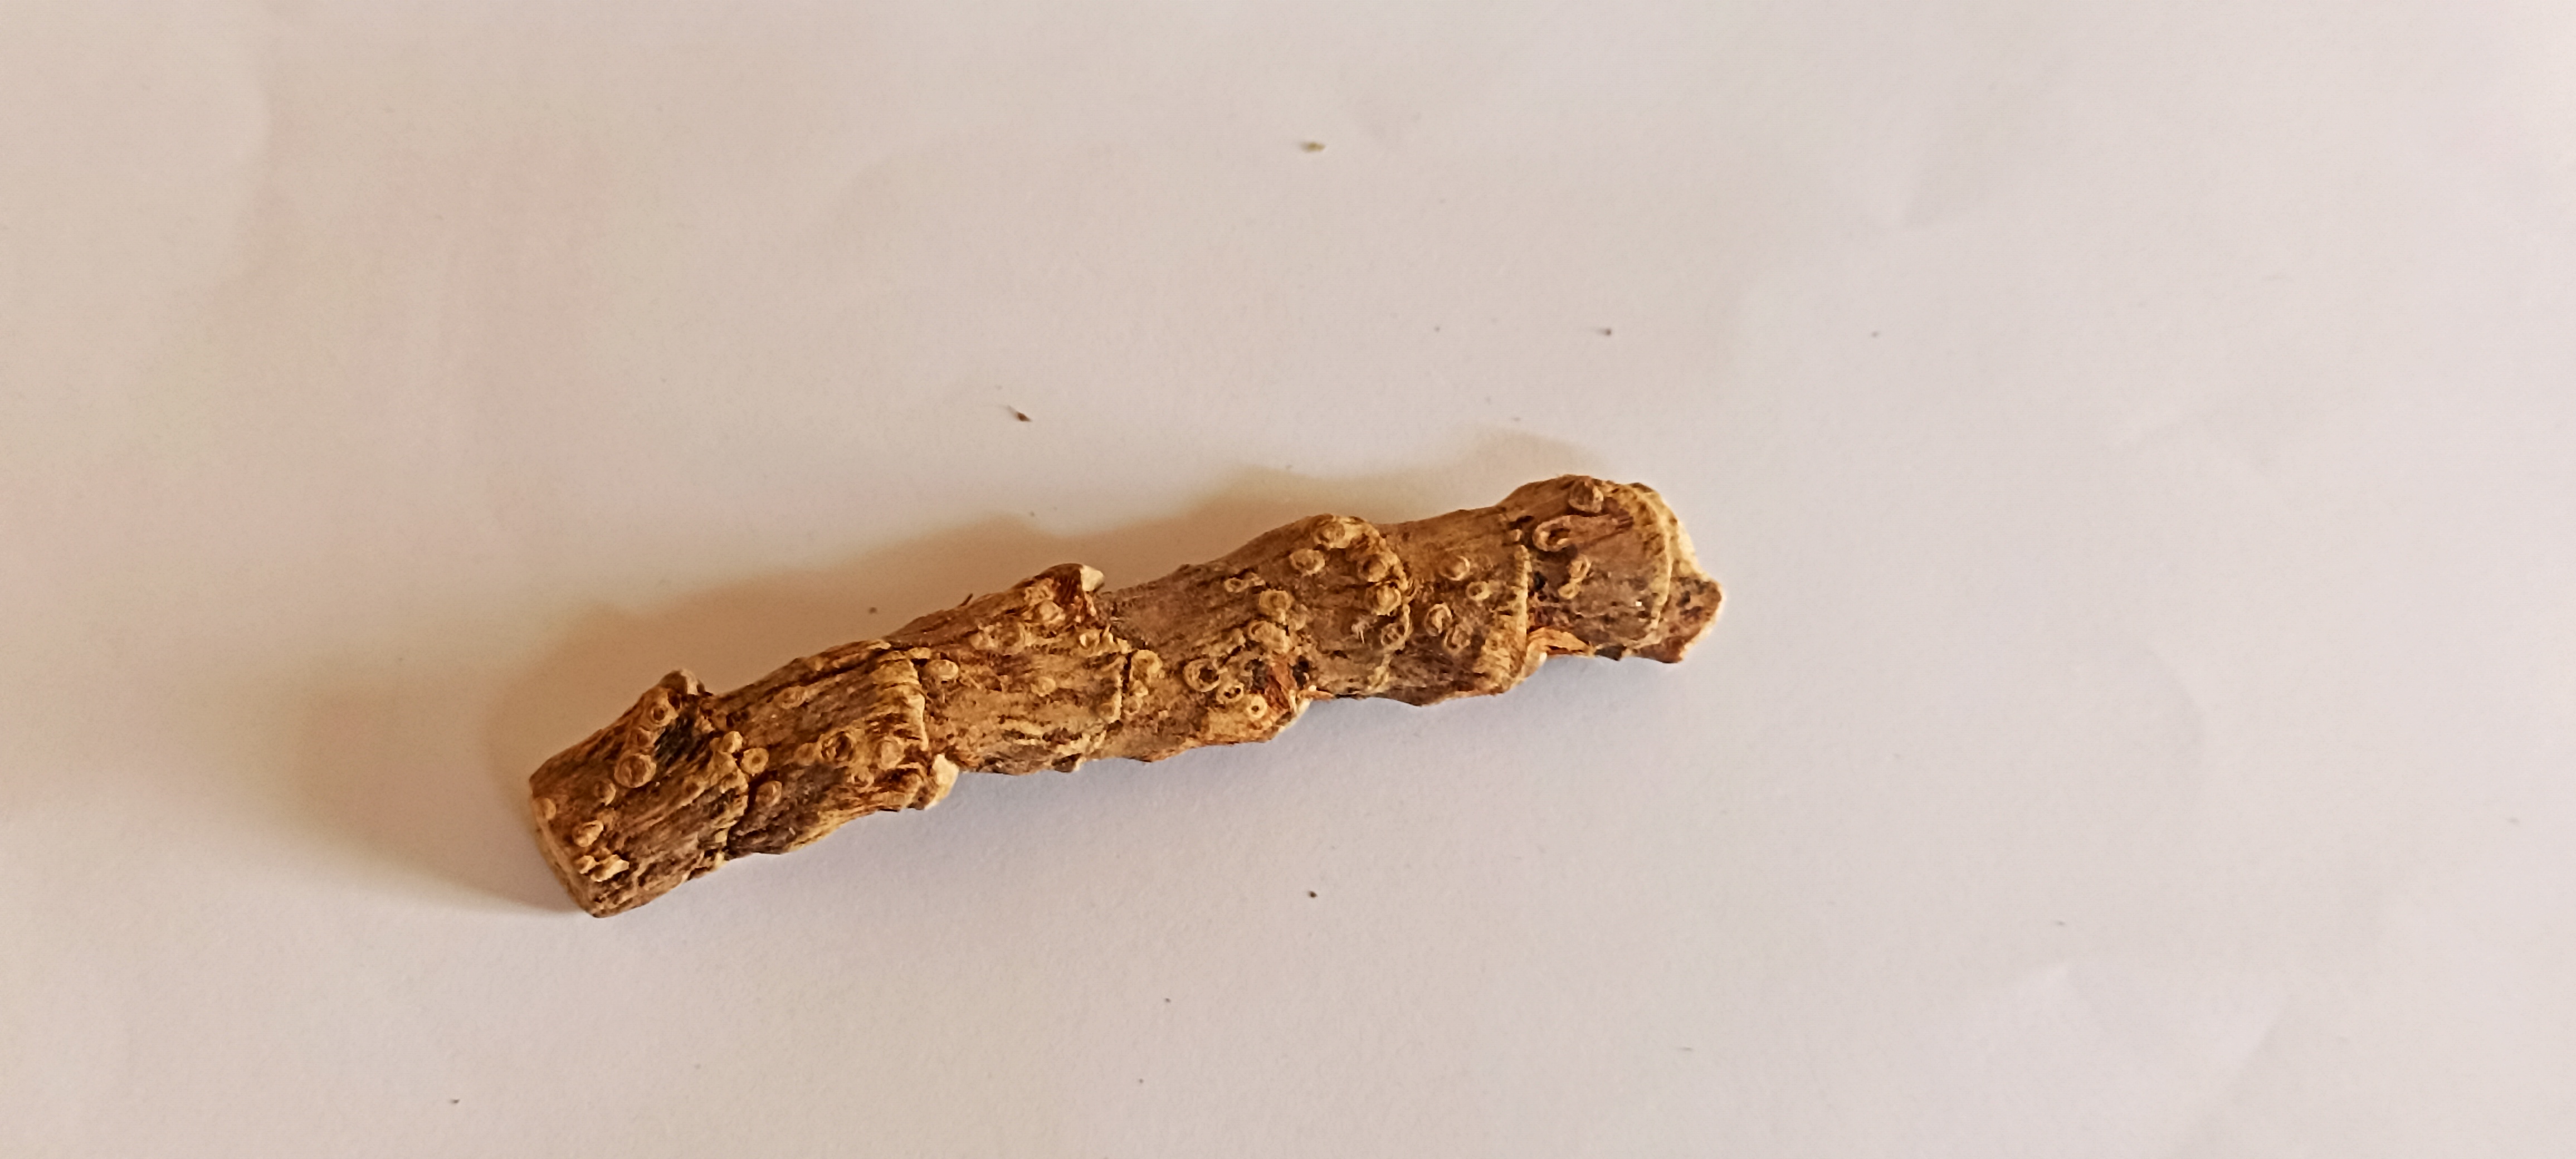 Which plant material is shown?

vekhand
